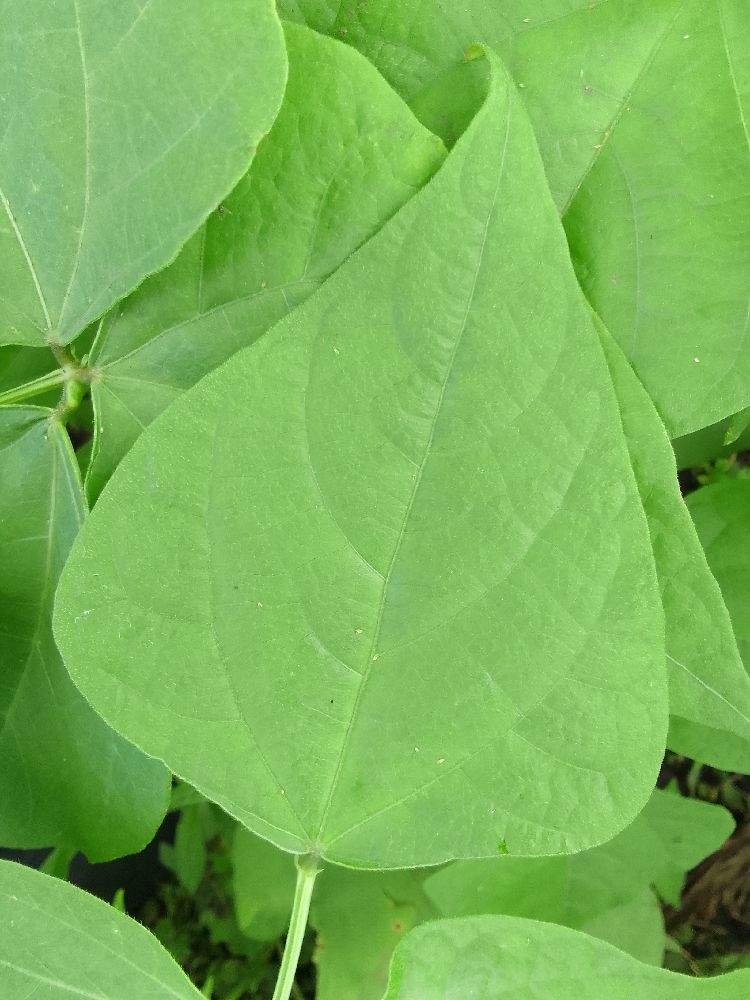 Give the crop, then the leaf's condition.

common bean, healthy
